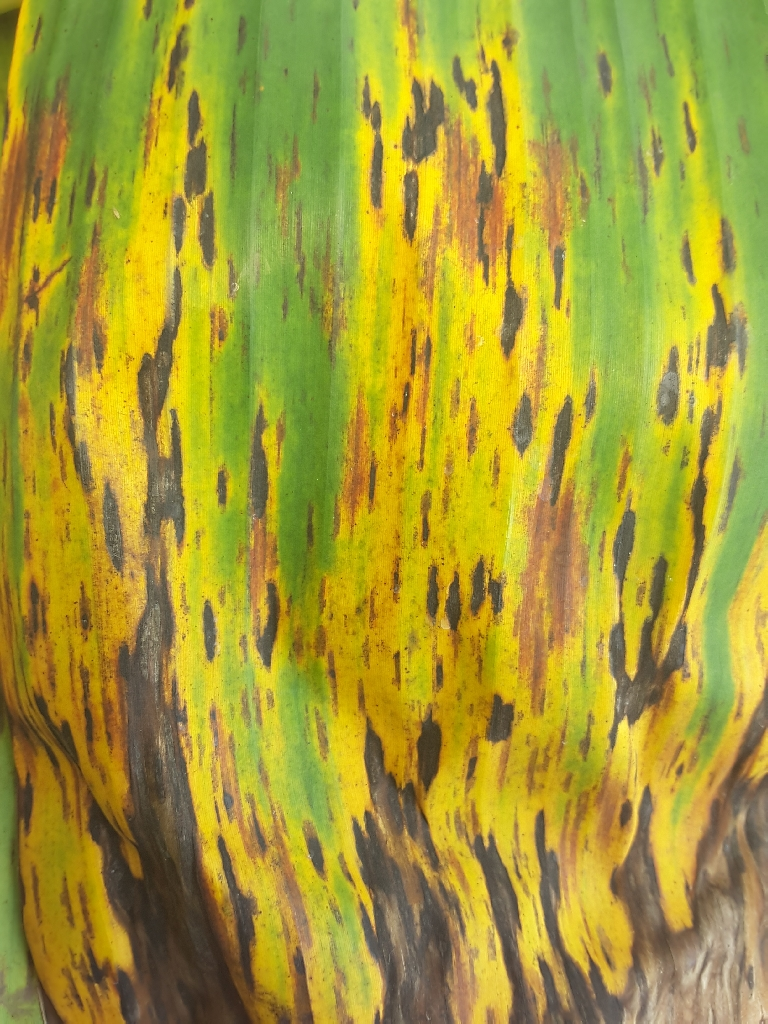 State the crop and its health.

banana, black sigatoka
